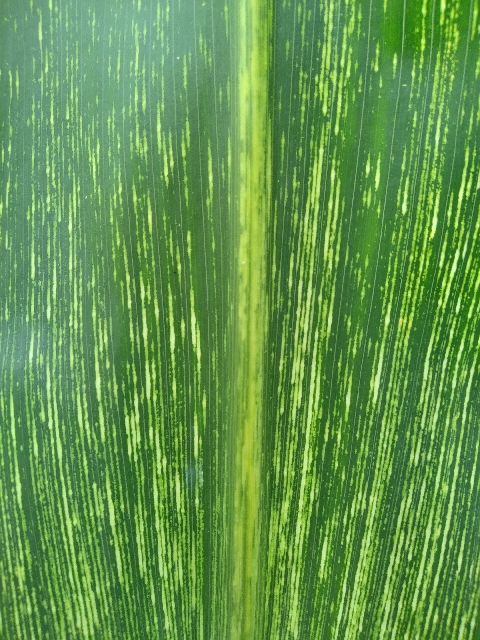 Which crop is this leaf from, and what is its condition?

maize, maize streak virus
